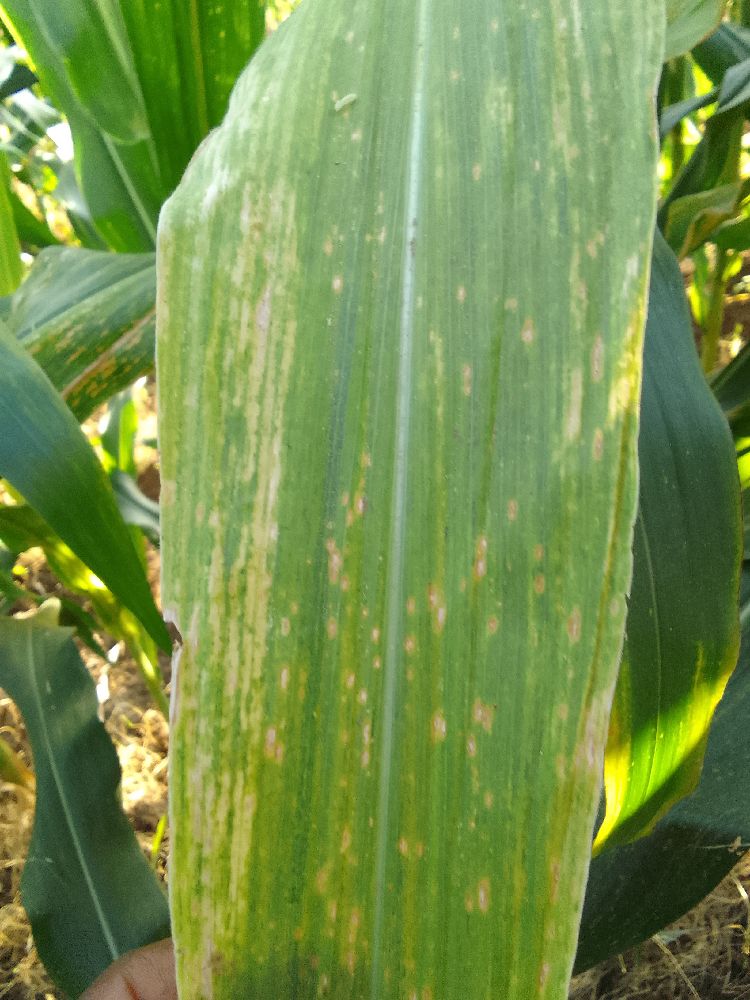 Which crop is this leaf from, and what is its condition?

maize, maize lethal necrosis
